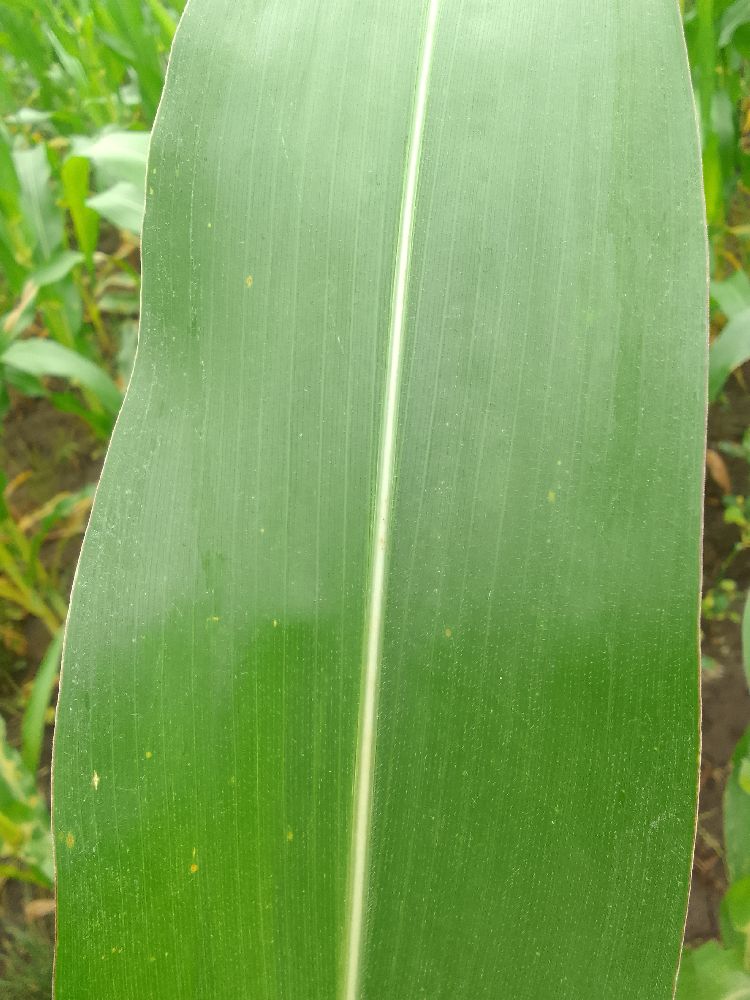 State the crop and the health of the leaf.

maize, healthy
